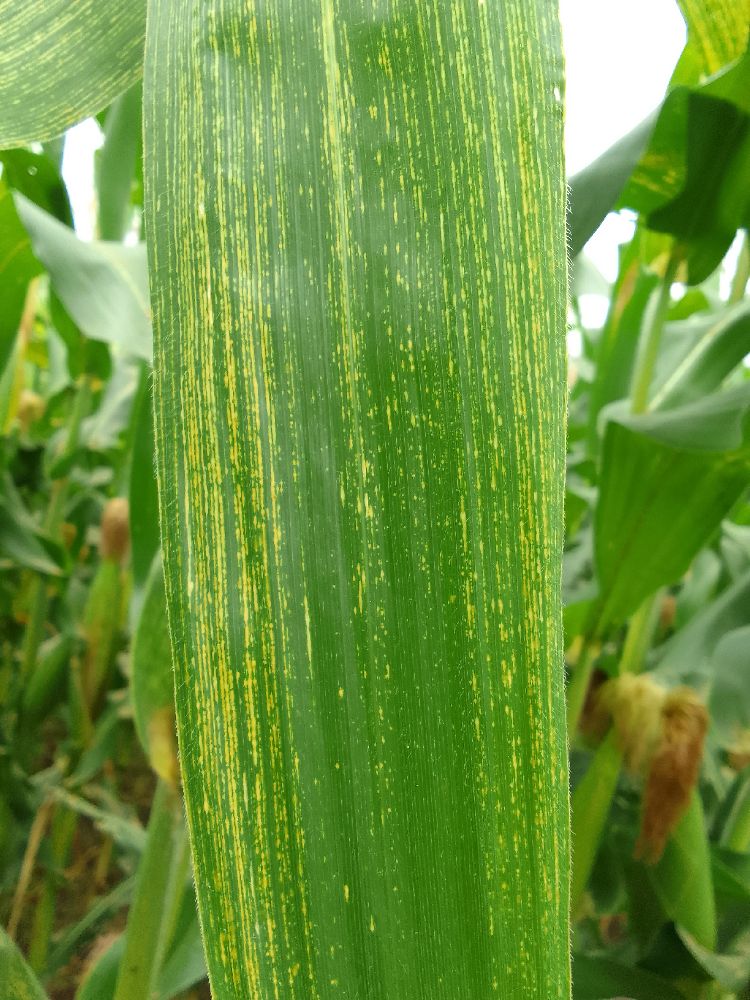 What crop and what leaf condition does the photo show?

maize, maize streak virus
